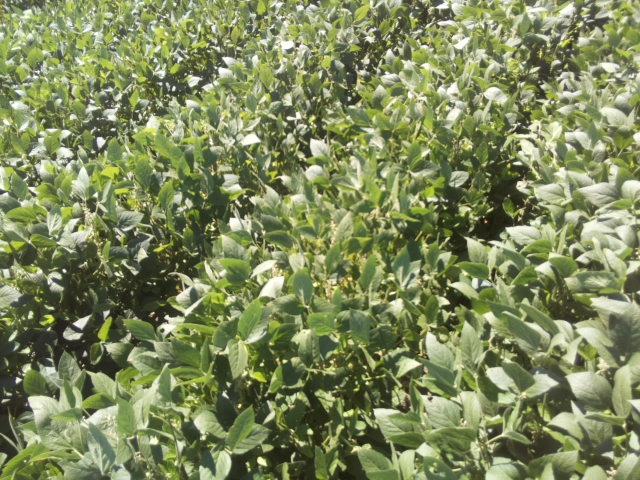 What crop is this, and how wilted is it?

soybean, slight leaflet or petiole turgor loss in upper canopy
